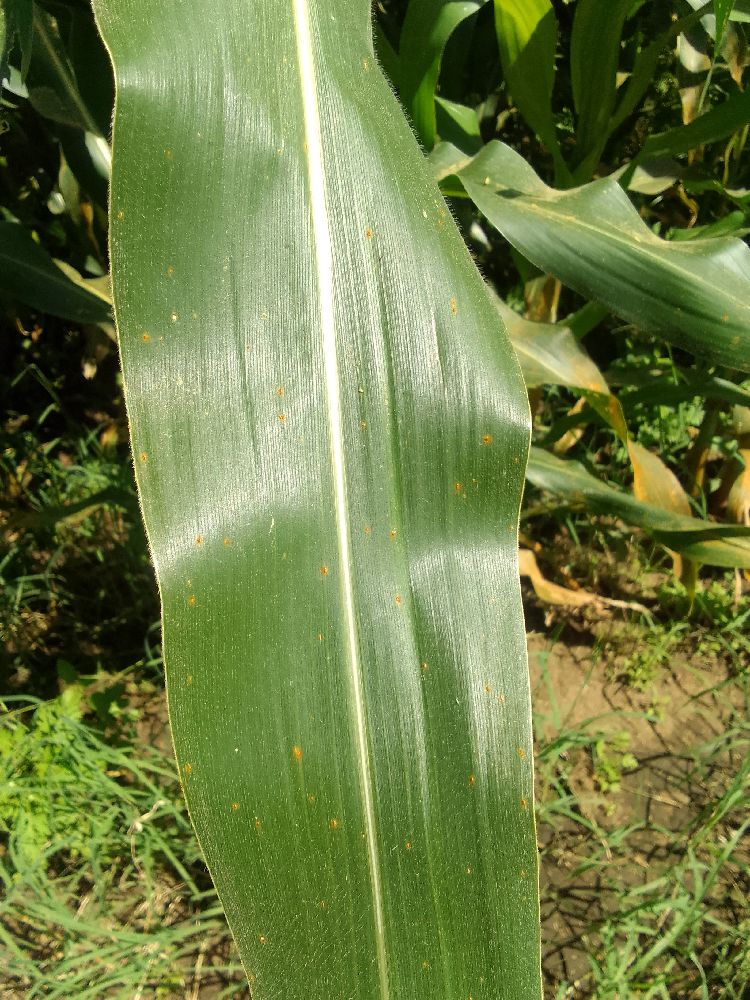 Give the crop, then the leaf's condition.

maize, healthy
